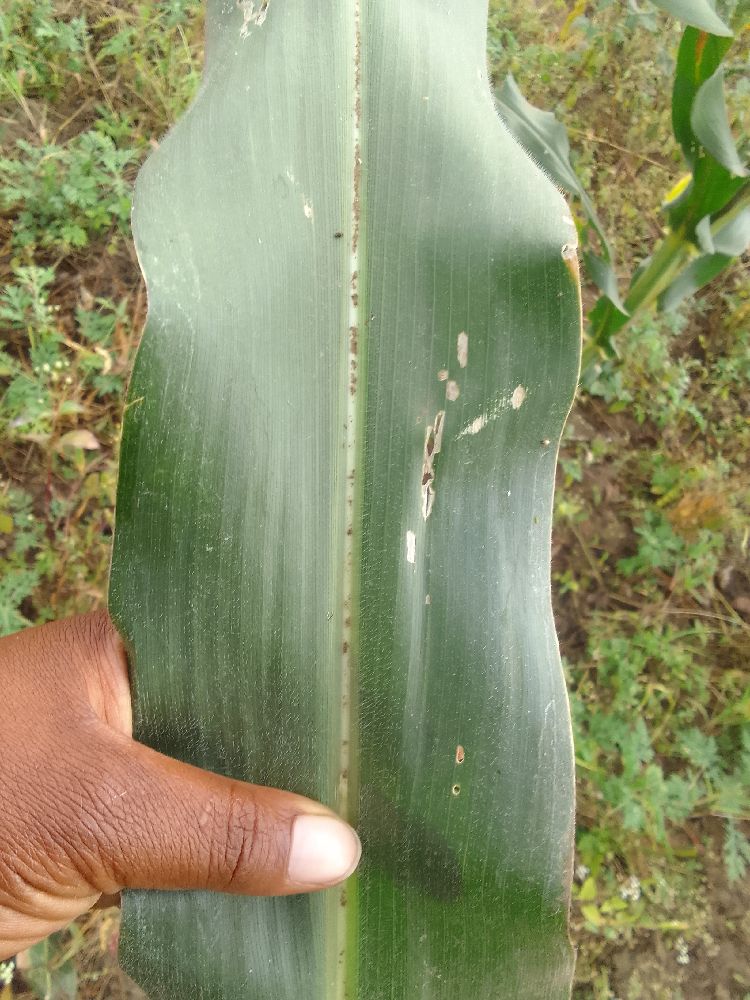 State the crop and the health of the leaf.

maize, healthy
